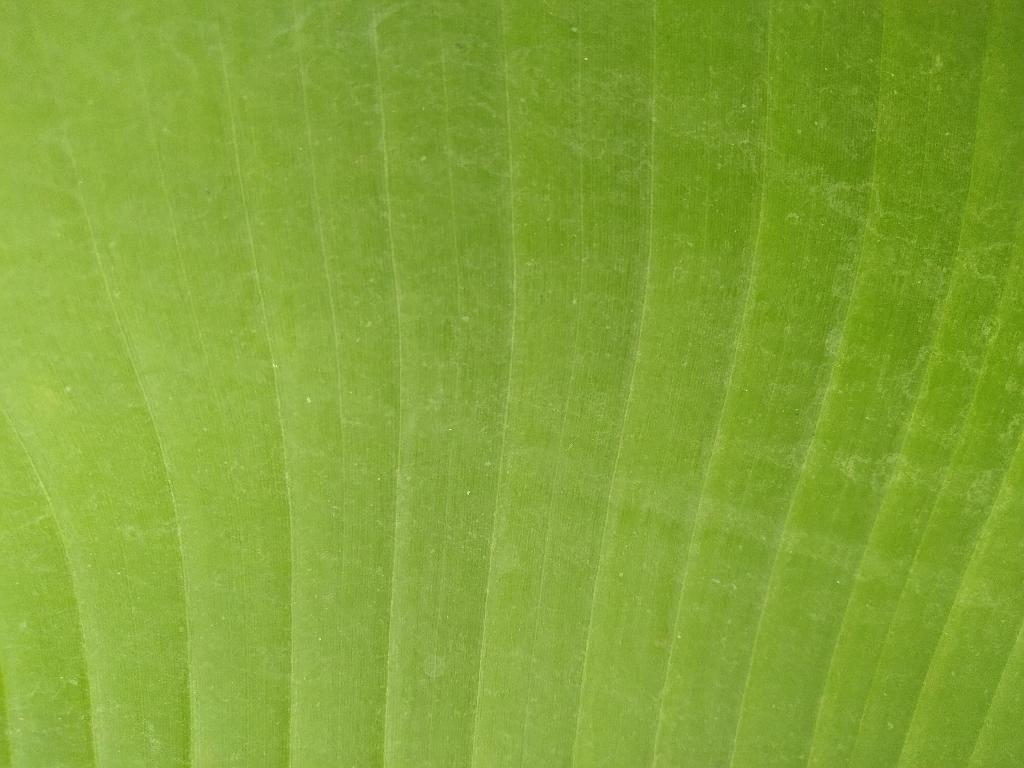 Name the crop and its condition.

banana, healthy
